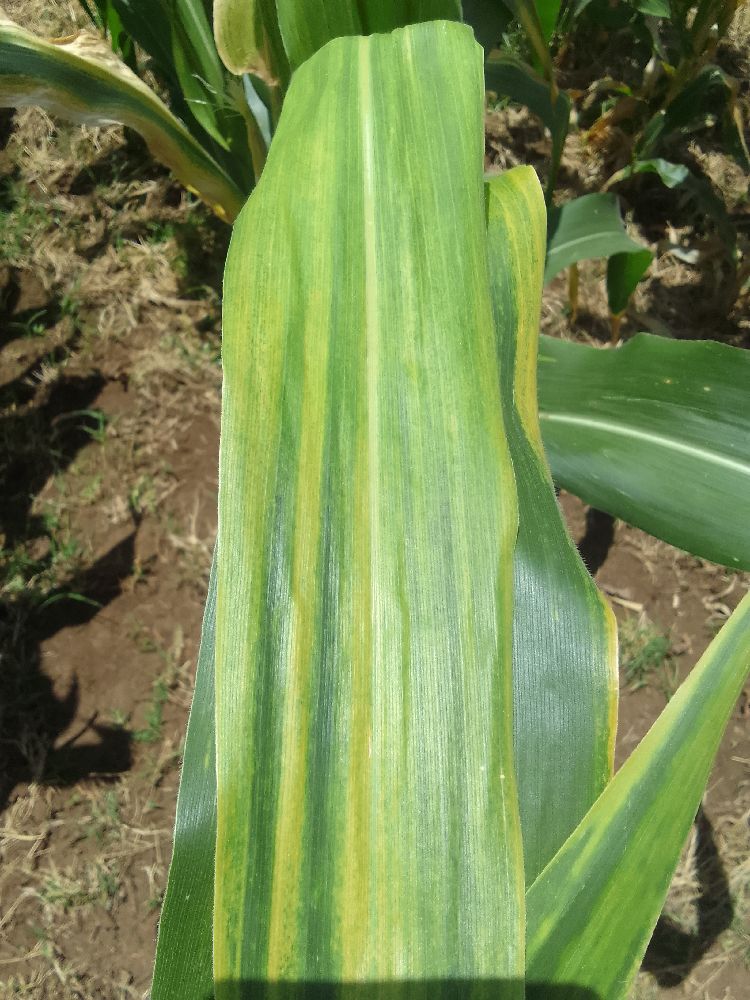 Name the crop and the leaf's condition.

maize, maize lethal necrosis
